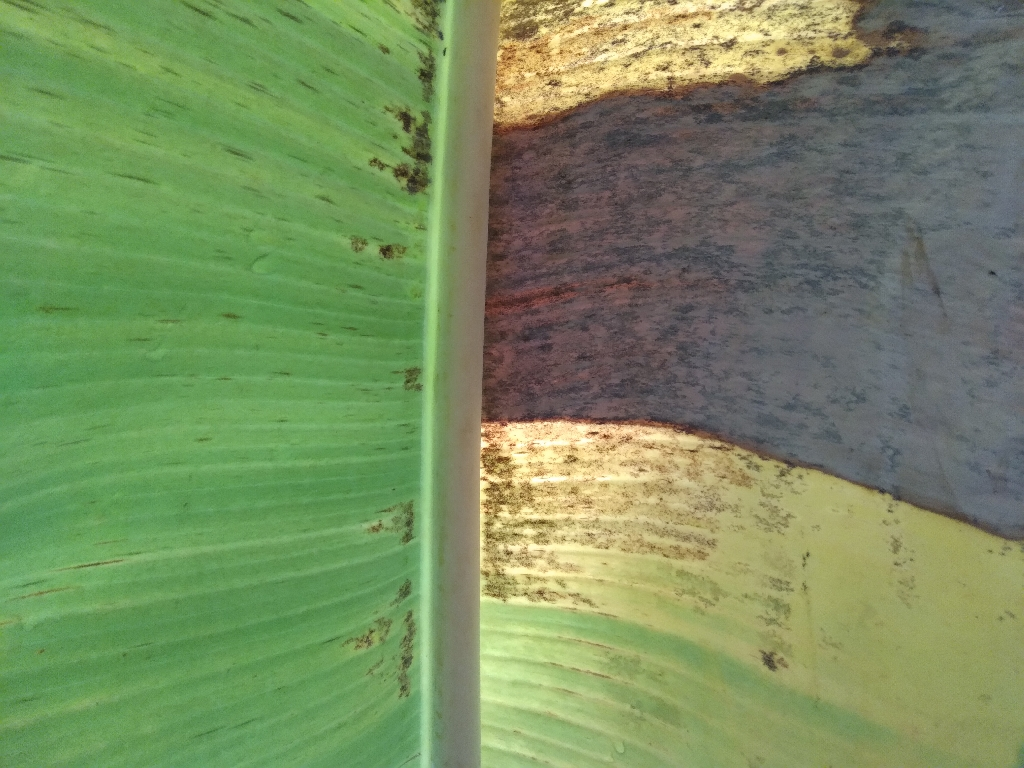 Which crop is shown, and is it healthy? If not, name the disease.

banana, black sigatoka
